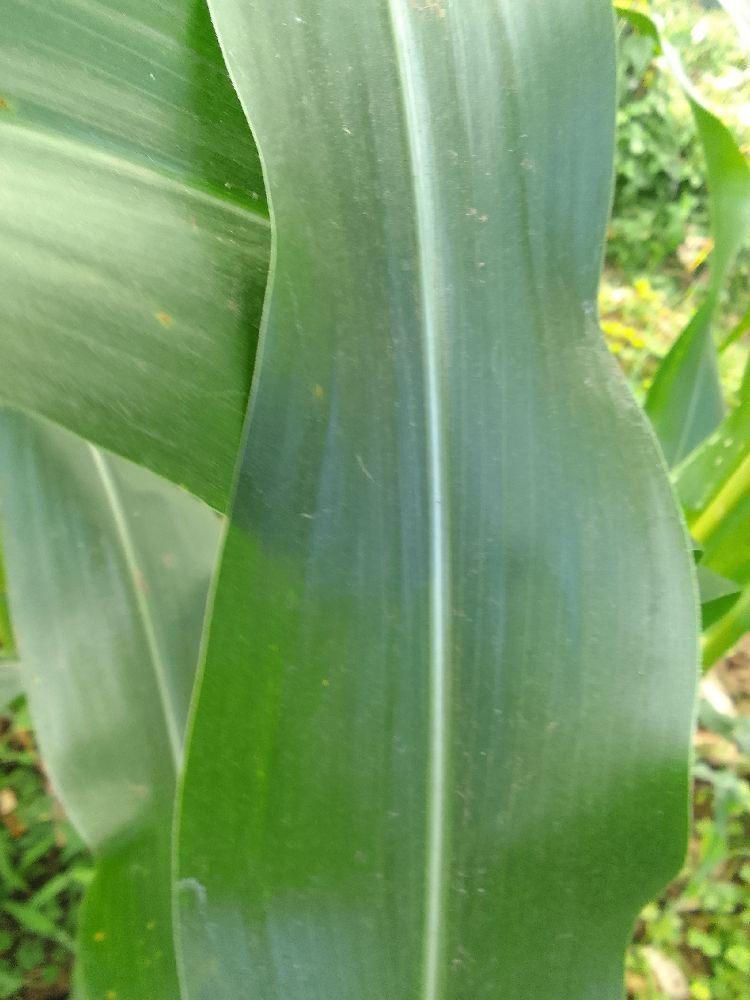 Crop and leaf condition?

maize, healthy
